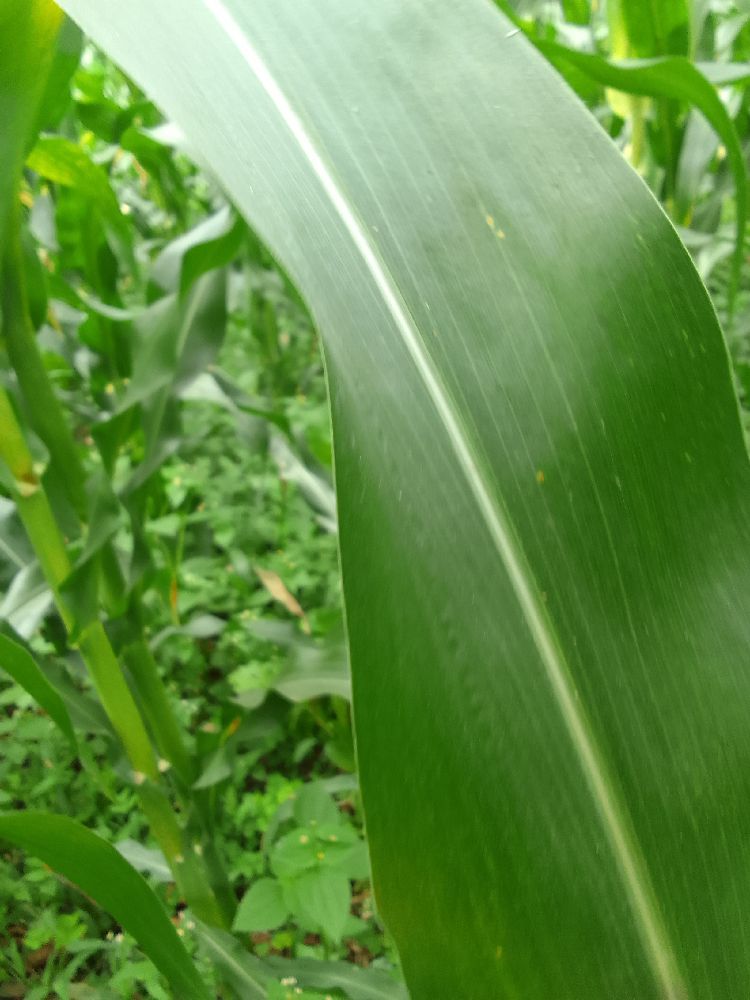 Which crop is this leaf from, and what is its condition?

maize, healthy
